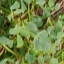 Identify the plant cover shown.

unstructured weed
